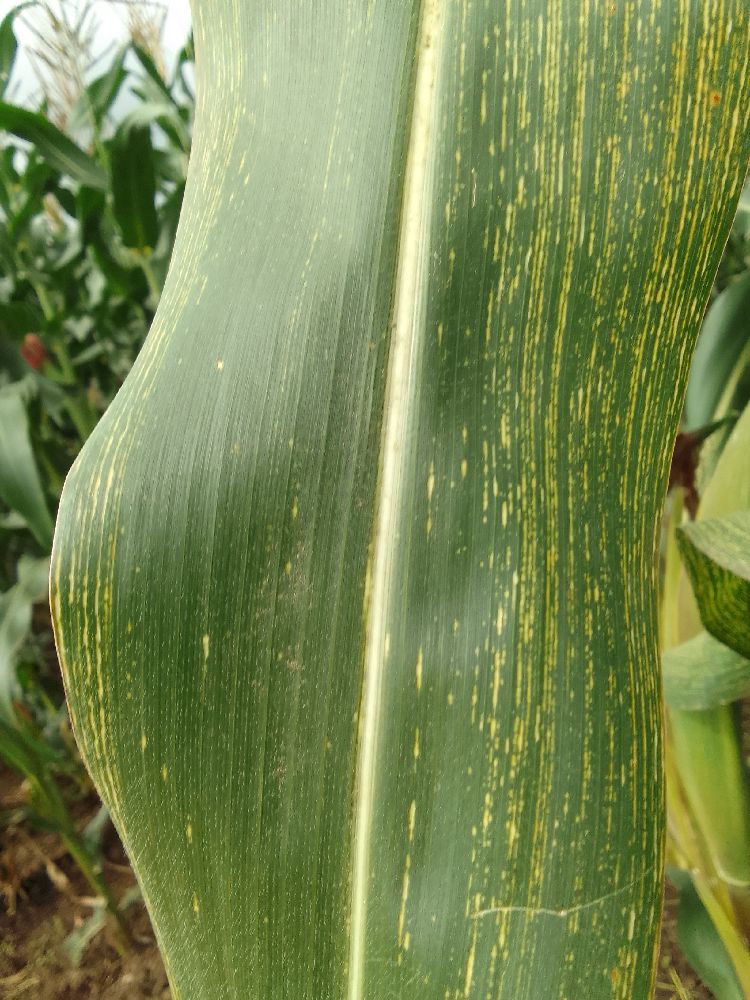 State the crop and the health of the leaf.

maize, maize streak virus
